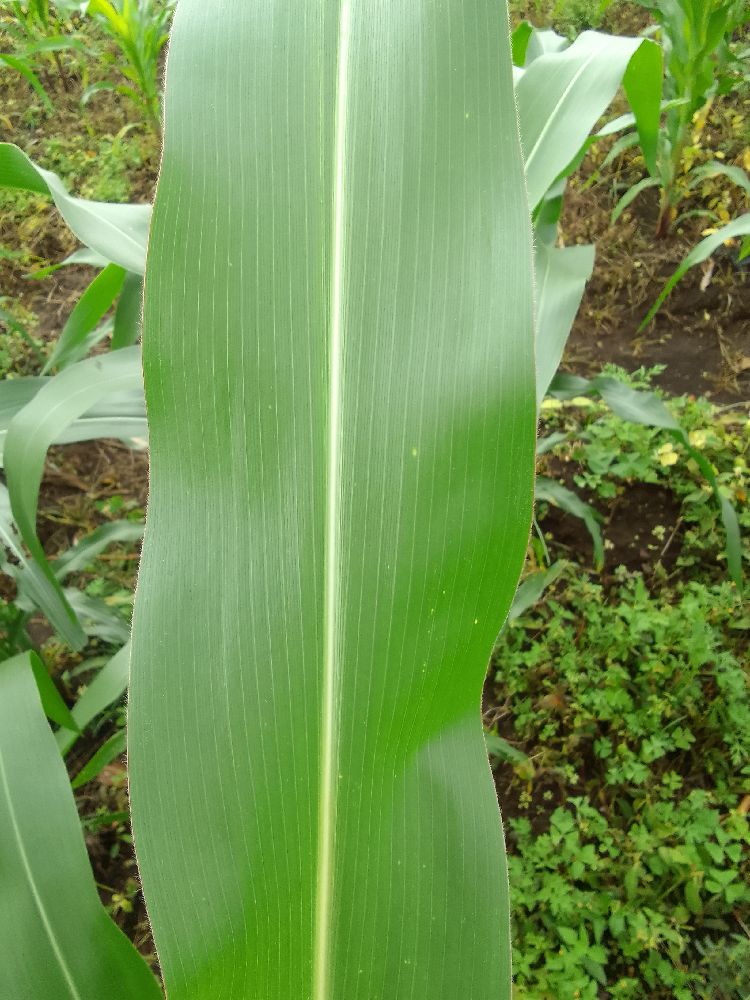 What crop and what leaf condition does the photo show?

maize, healthy
